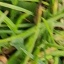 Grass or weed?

grass
